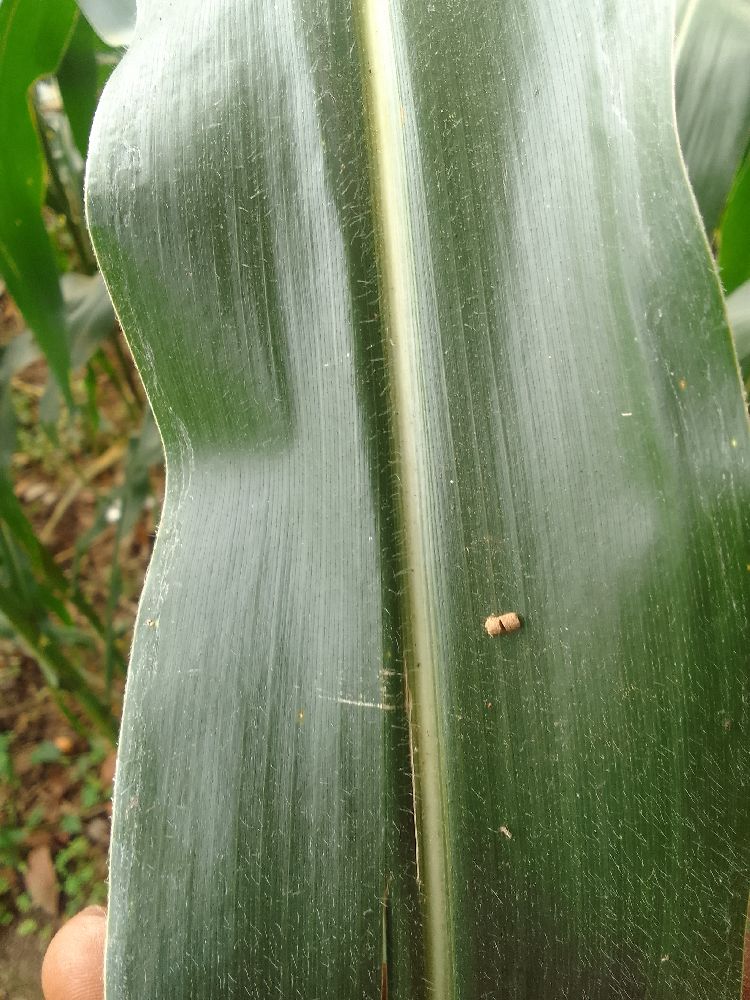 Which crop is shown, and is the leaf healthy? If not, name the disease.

maize, healthy
